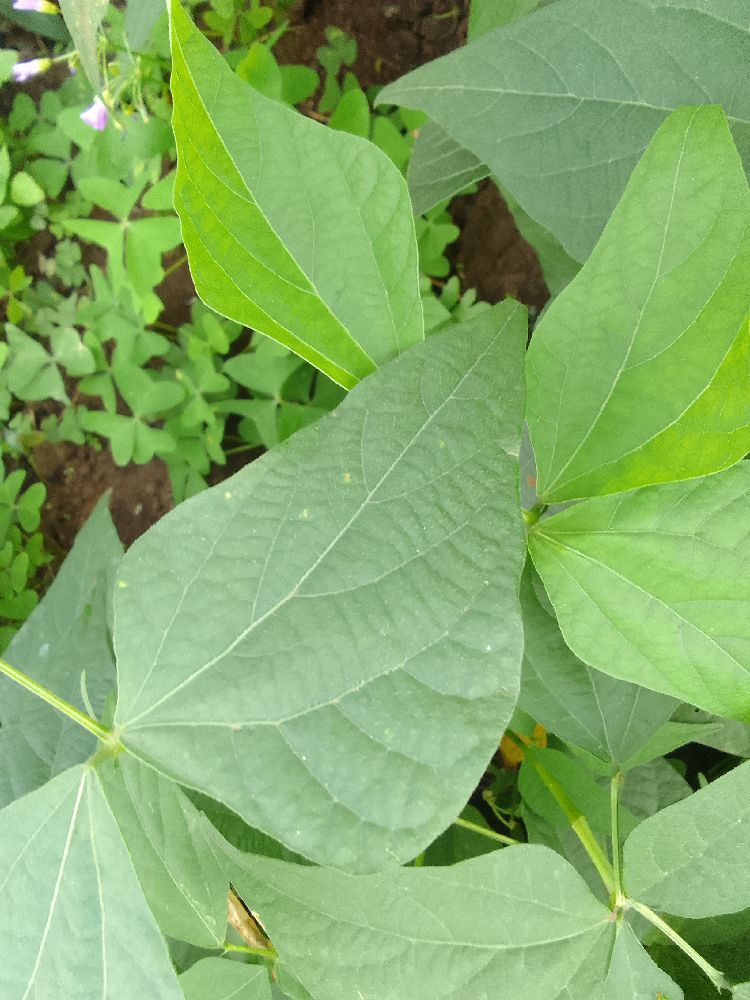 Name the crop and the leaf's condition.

common bean, healthy
